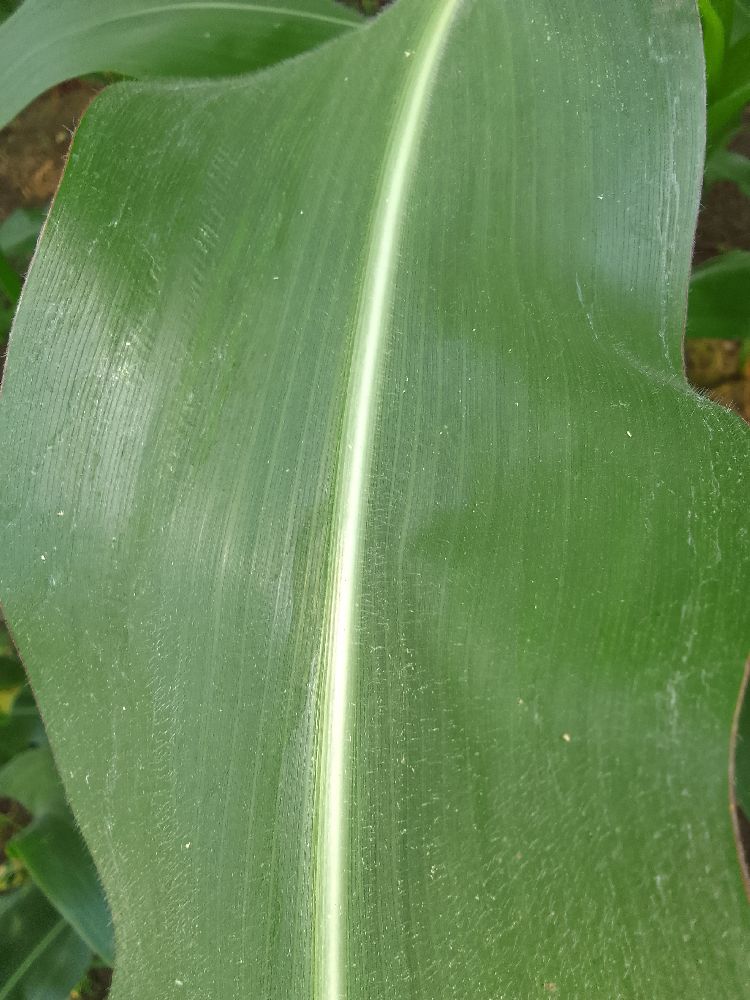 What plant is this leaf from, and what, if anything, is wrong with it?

maize, healthy
